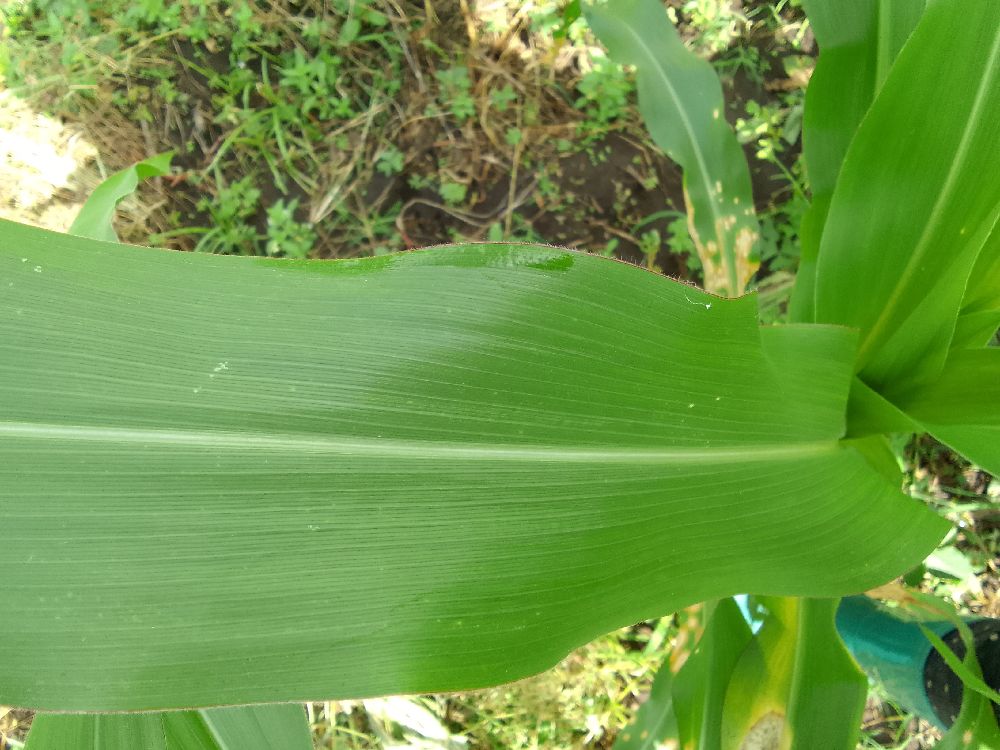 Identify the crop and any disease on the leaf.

maize, healthy
